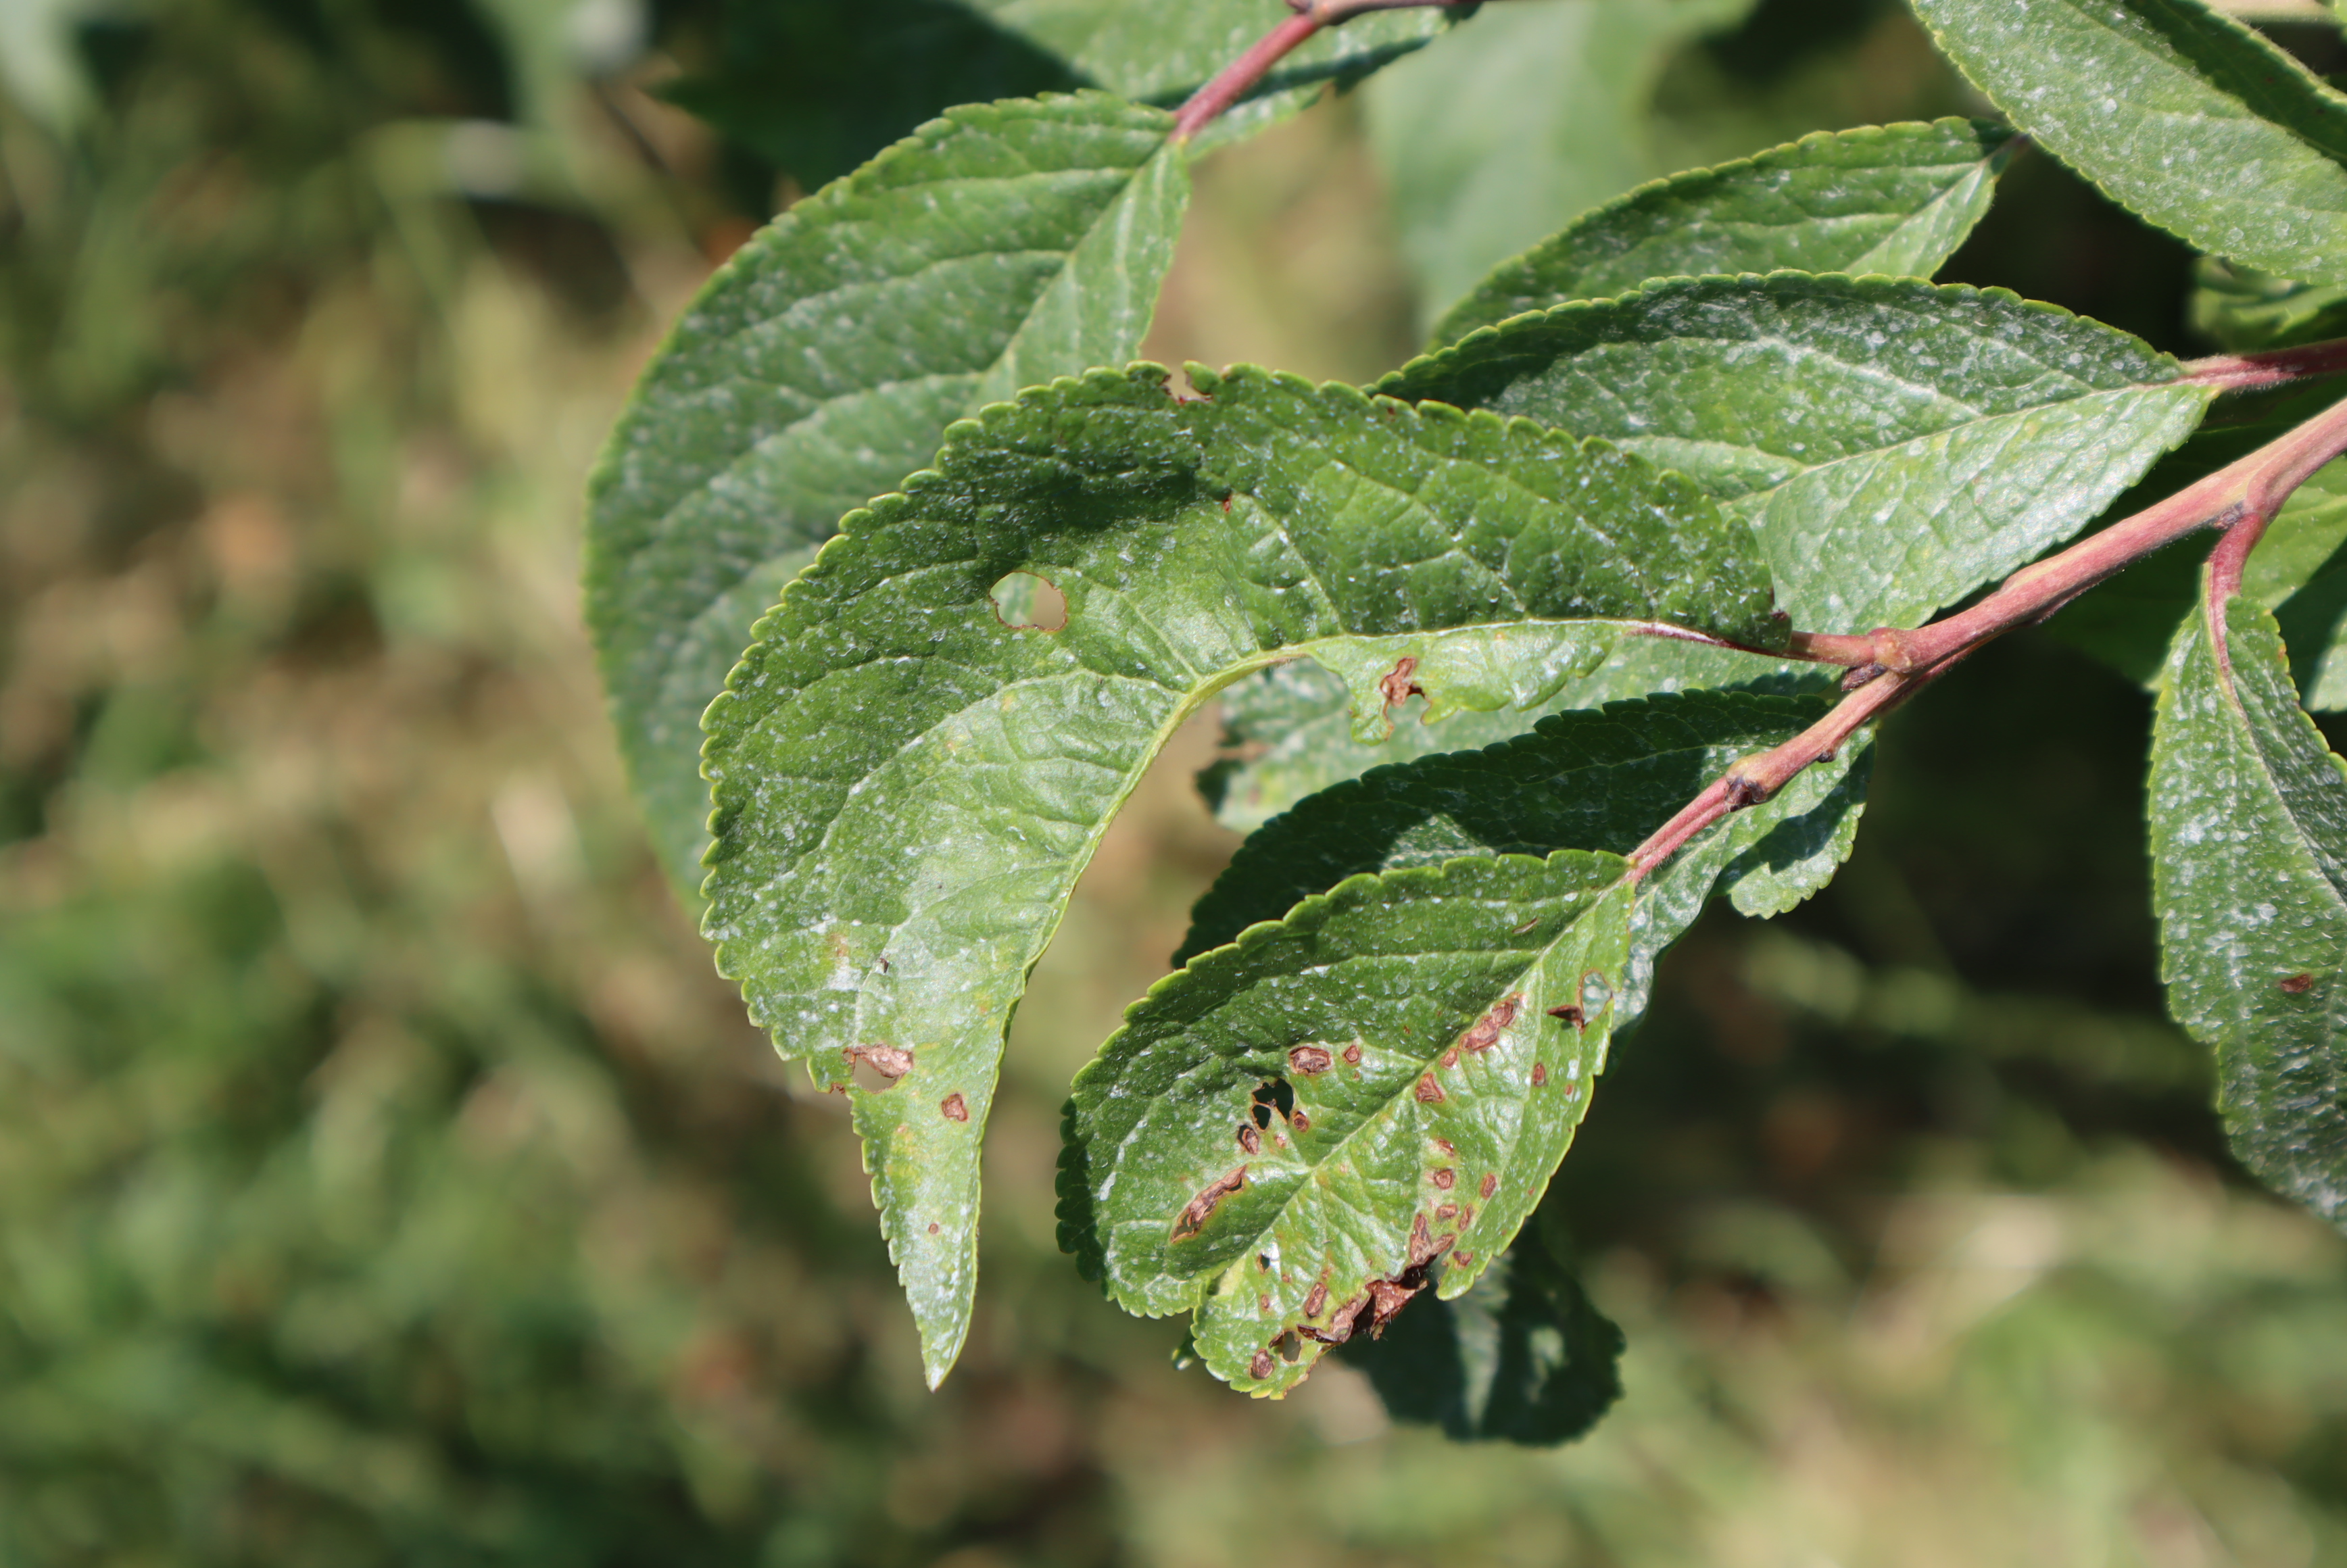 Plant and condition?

plum, mechanical damage, shot hole disease
